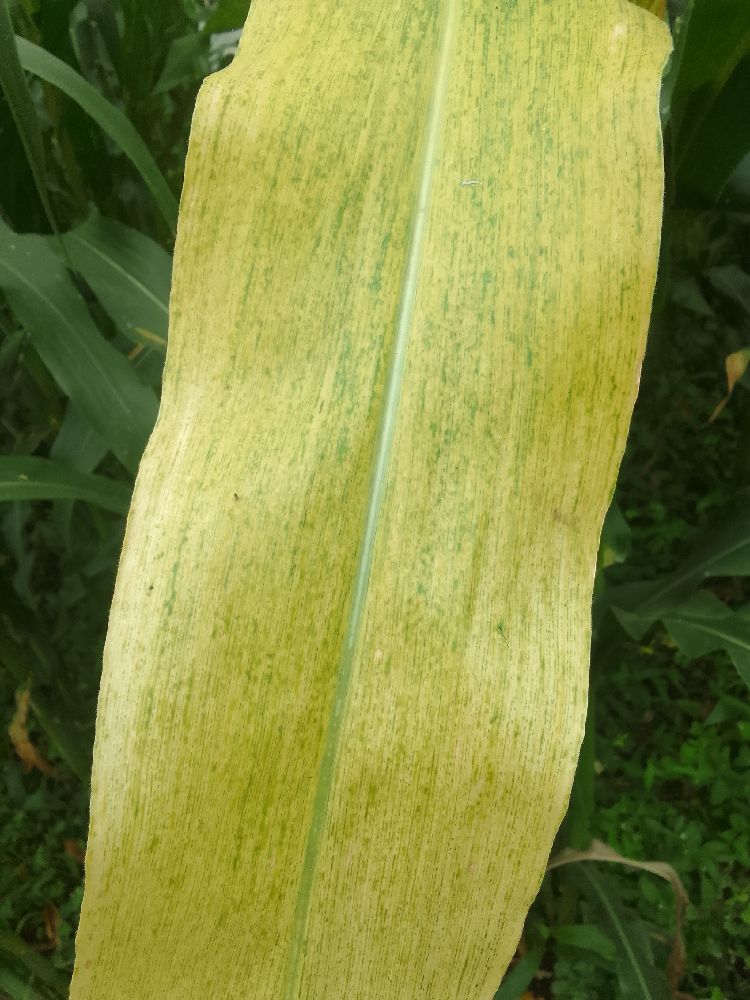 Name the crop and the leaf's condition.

maize, maize lethal necrosis
